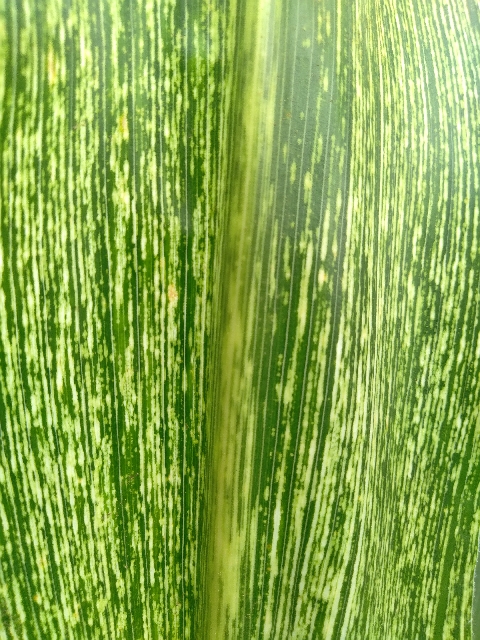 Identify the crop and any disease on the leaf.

maize, maize streak virus
